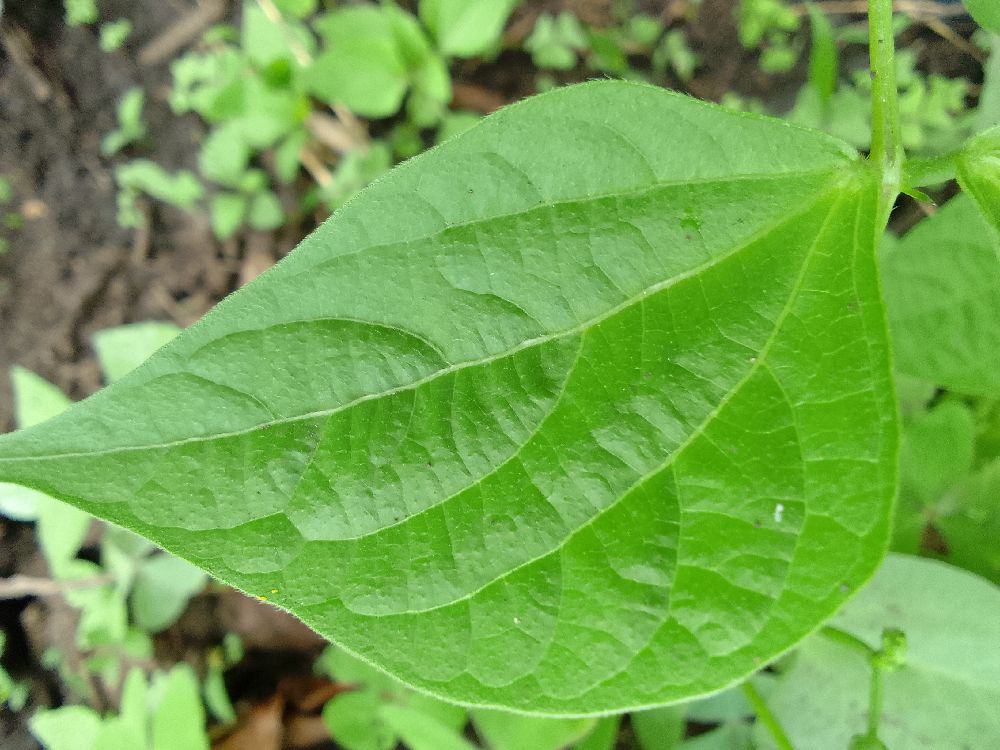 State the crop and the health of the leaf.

common bean, healthy
